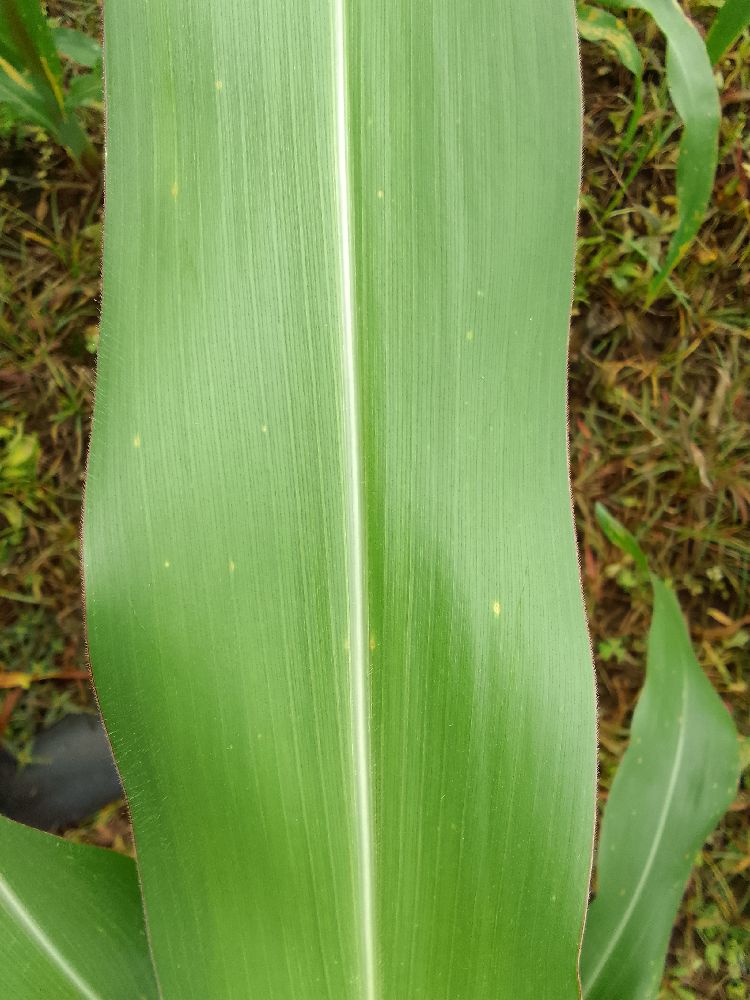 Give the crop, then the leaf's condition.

maize, healthy
